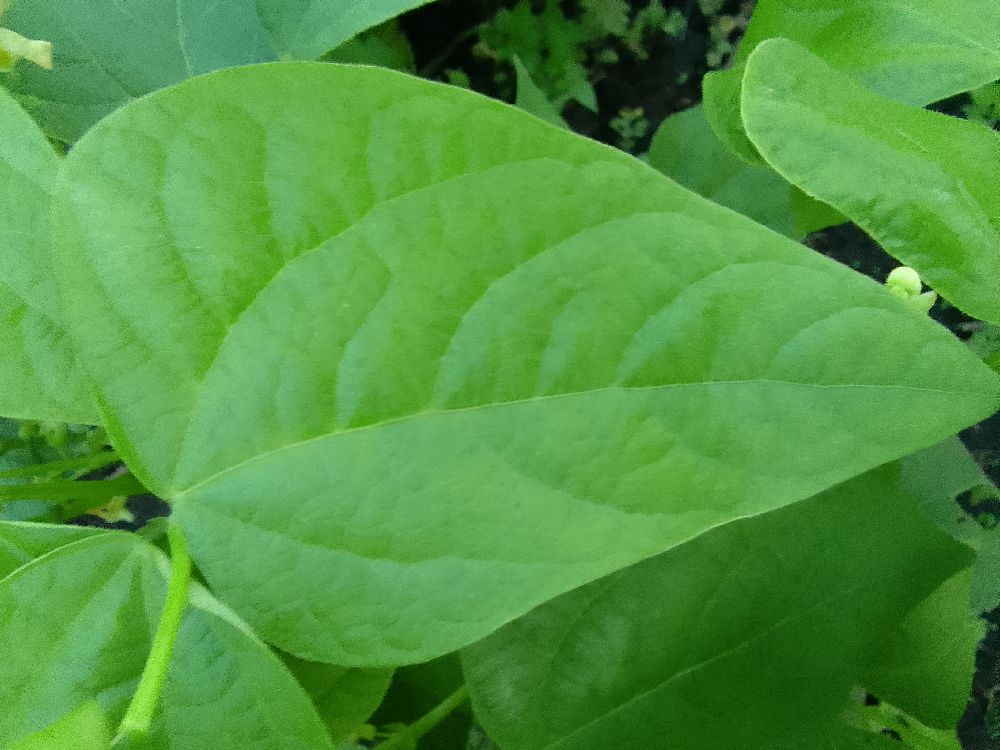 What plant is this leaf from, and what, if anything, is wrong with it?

common bean, healthy
